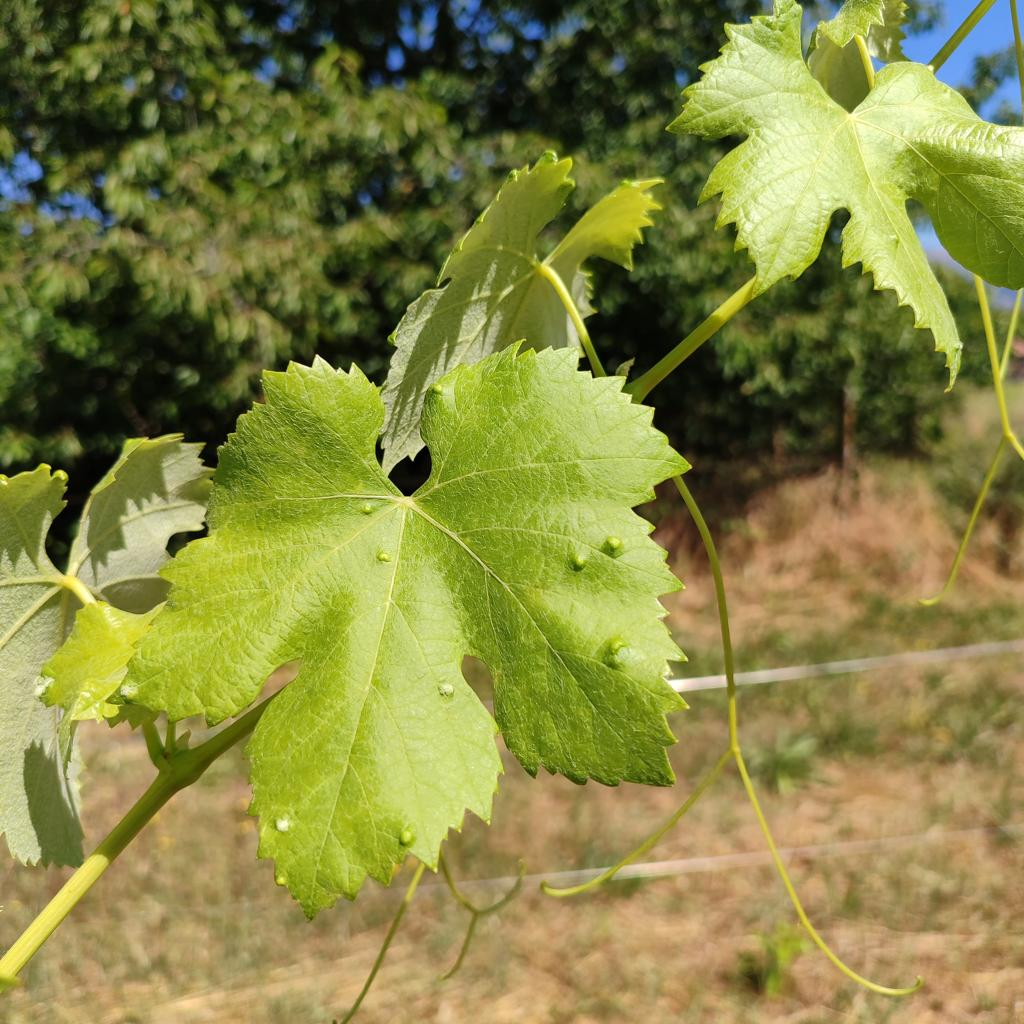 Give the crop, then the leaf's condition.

grapevine, erineum mite
